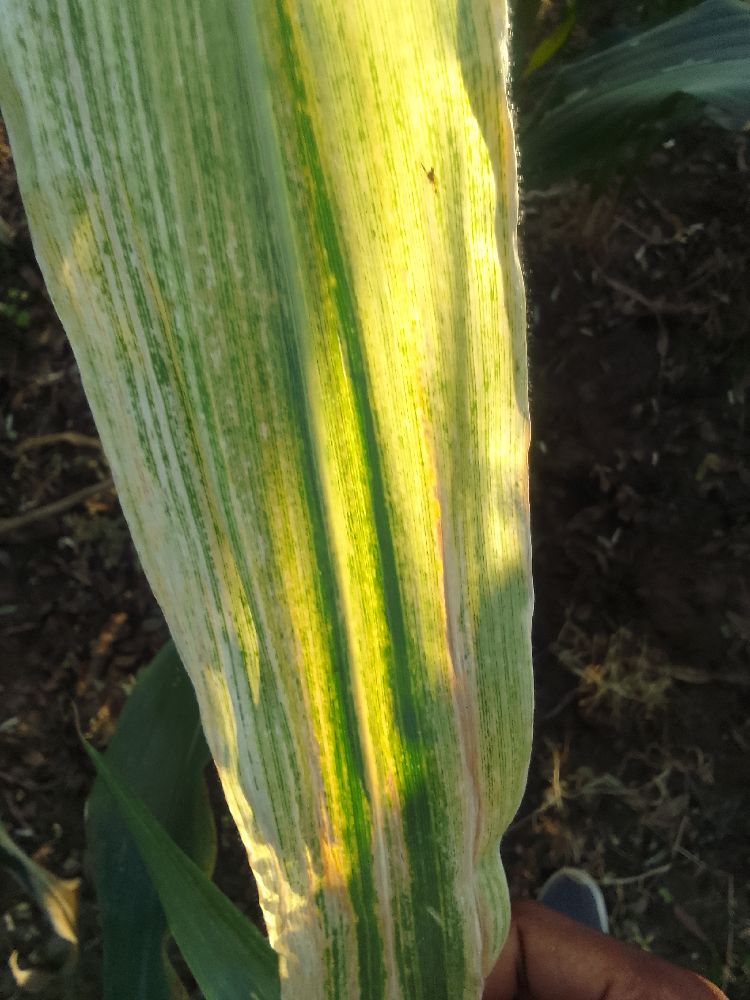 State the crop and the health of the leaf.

maize, maize lethal necrosis
